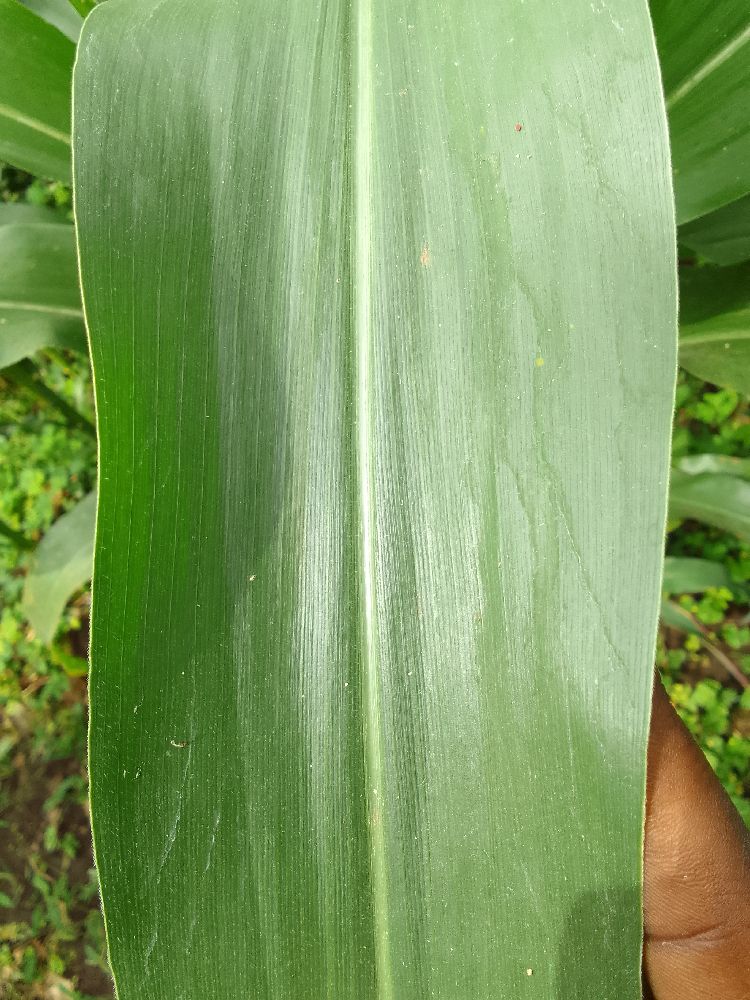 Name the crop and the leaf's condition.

maize, healthy
